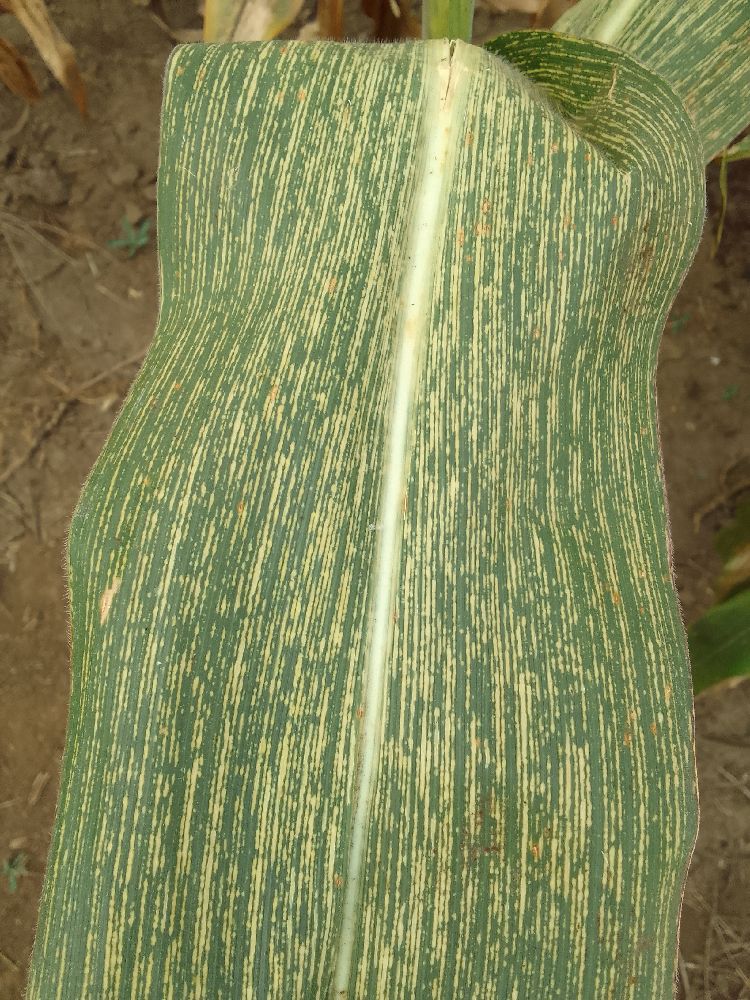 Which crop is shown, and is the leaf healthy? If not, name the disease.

maize, maize streak virus
